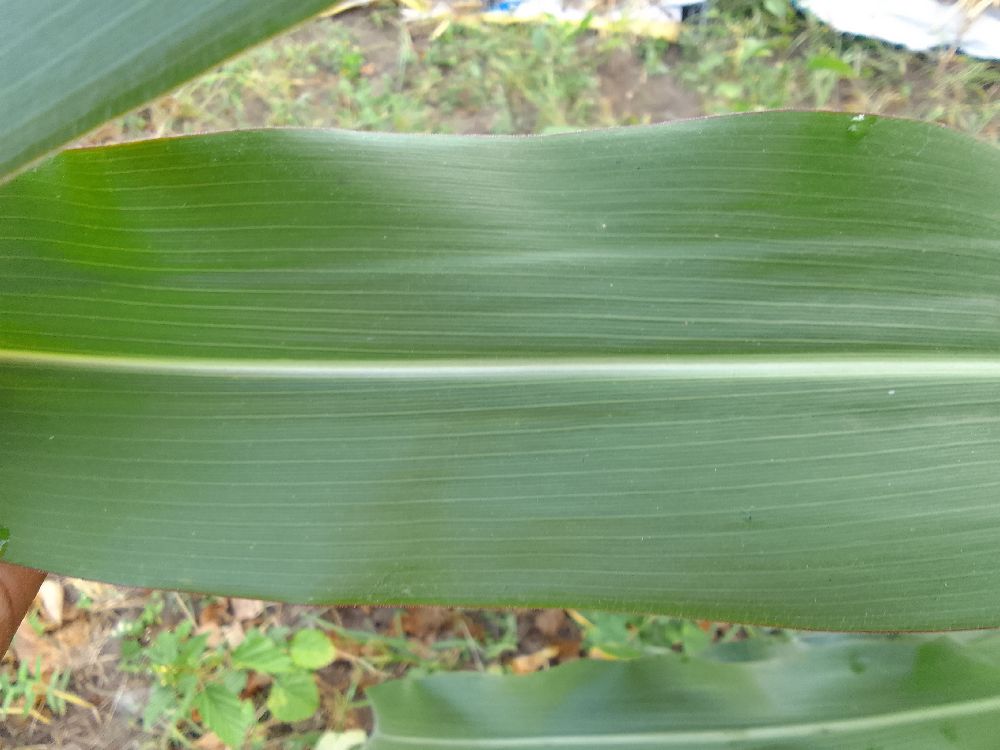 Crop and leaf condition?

maize, healthy
